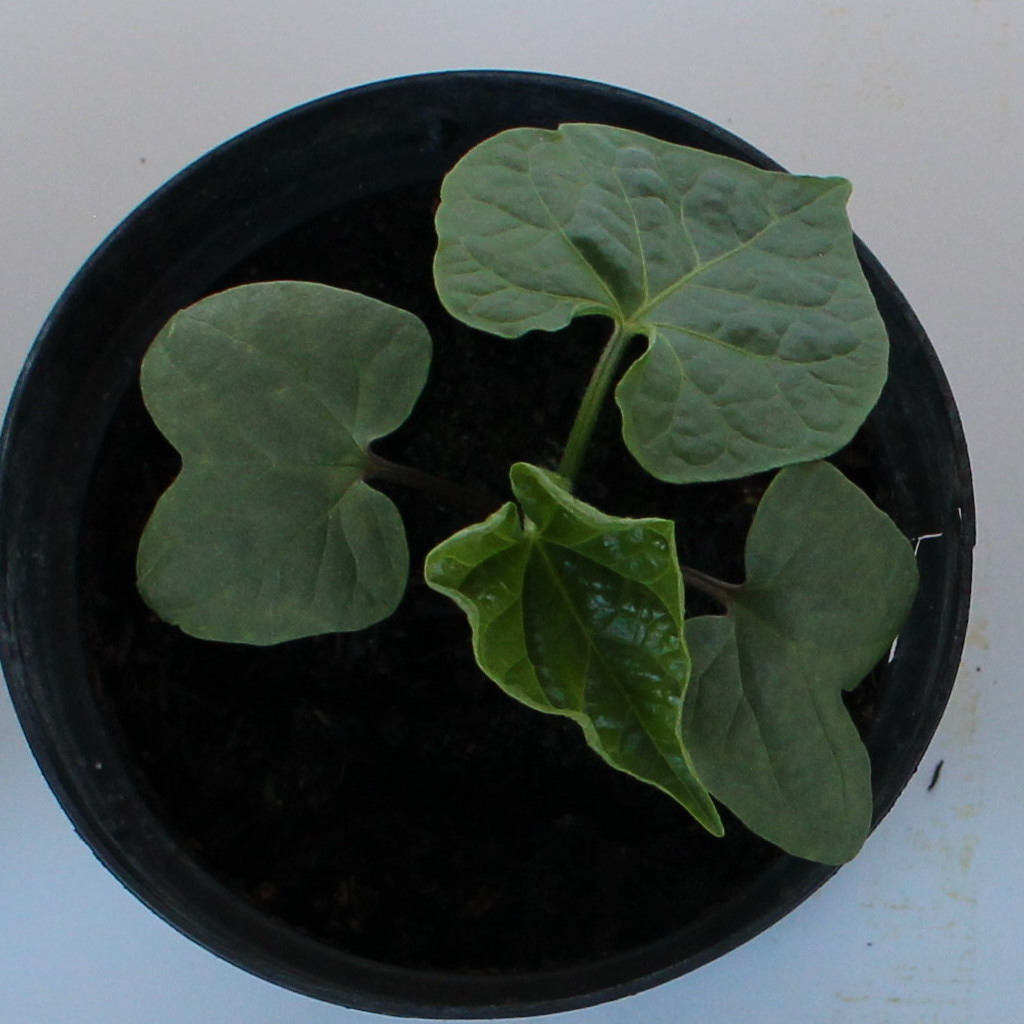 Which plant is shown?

Convolvulus arvensis
